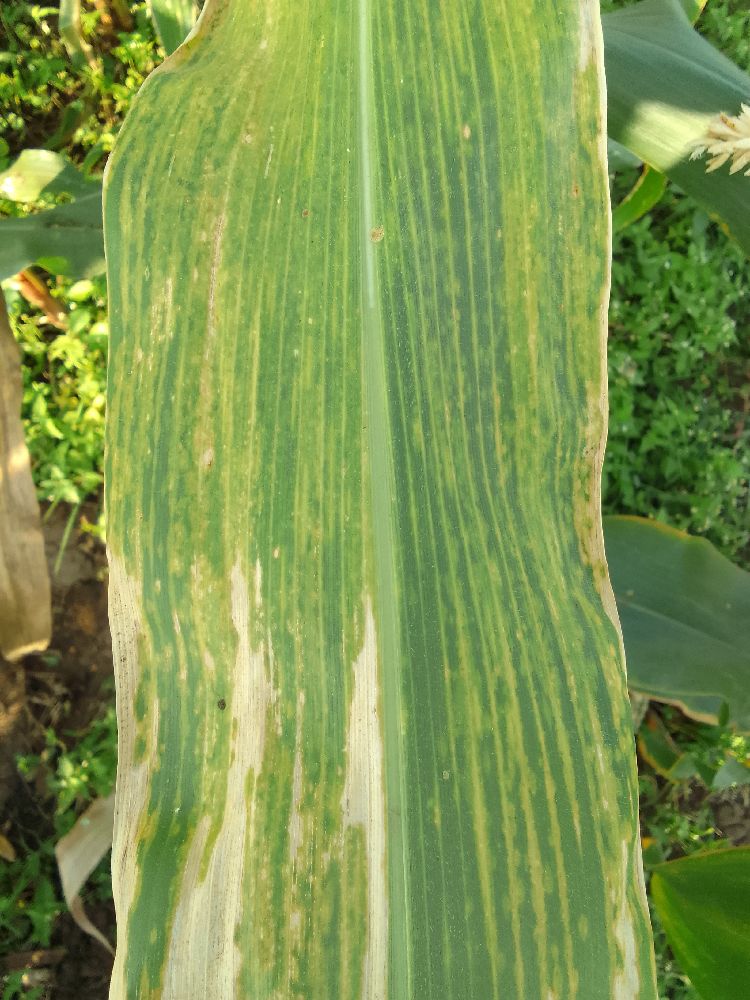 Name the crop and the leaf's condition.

maize, maize lethal necrosis
